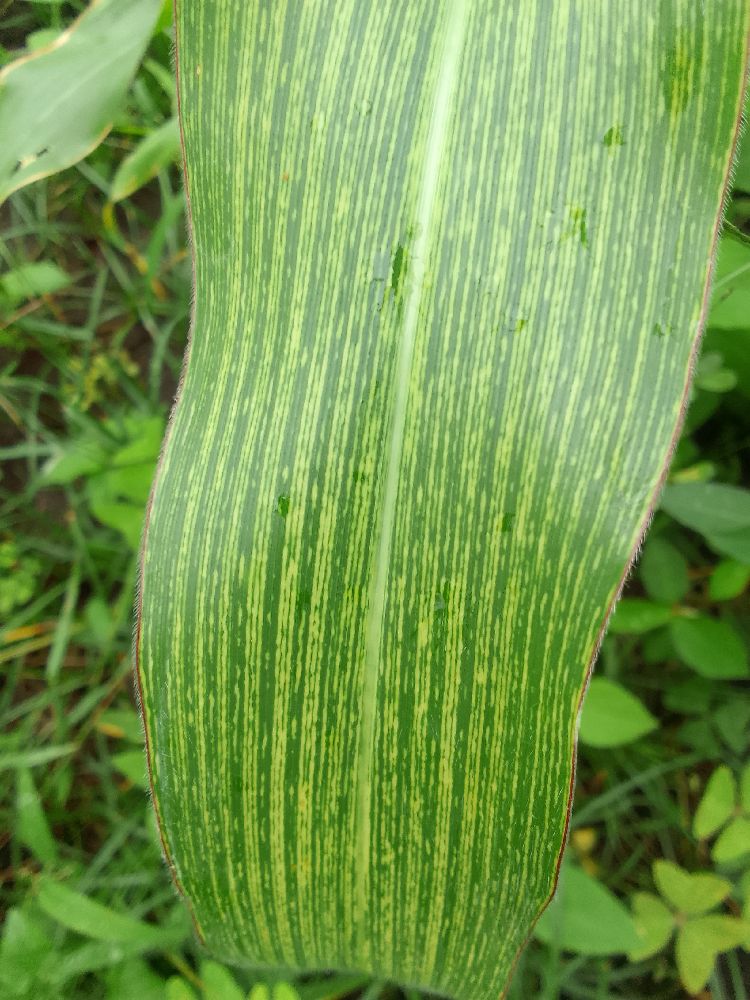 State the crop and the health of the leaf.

maize, maize streak virus
